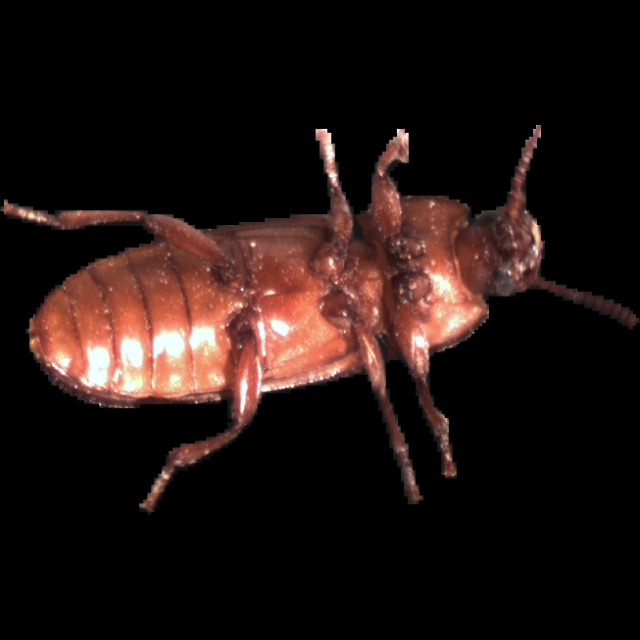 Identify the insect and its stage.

mealworm beetle
